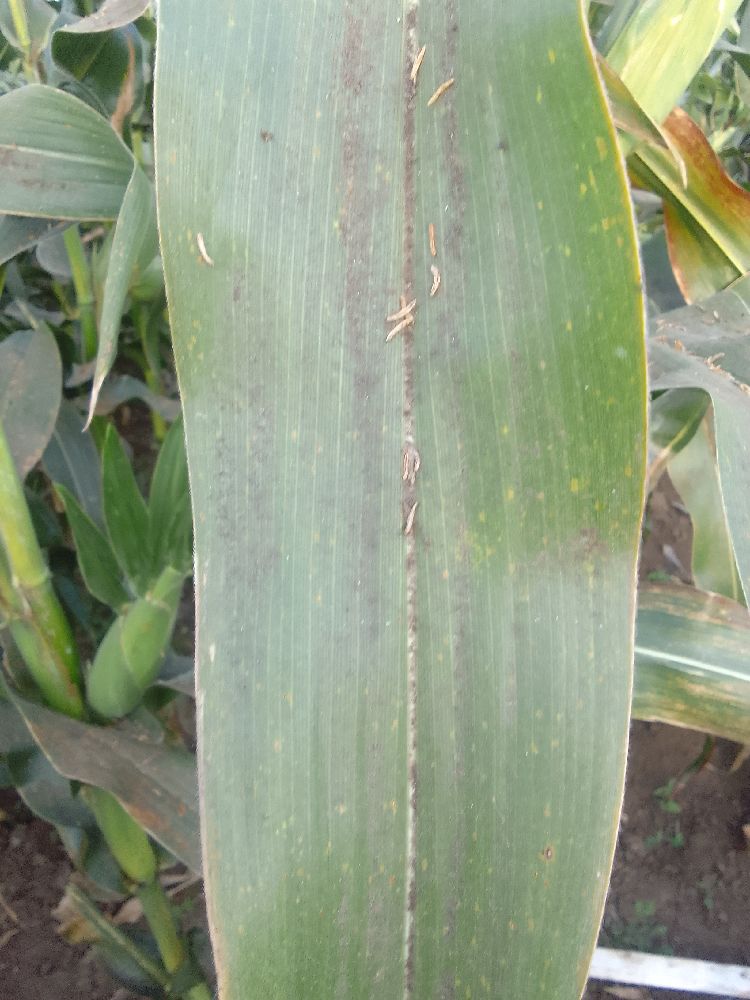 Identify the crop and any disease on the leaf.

maize, healthy
